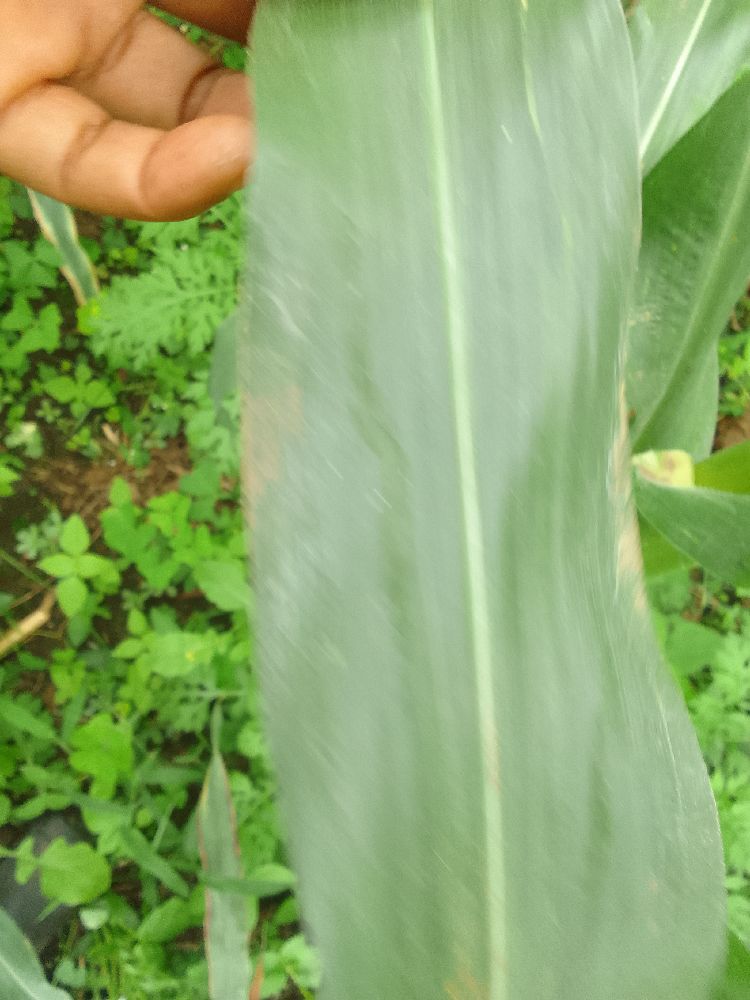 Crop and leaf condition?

maize, healthy
